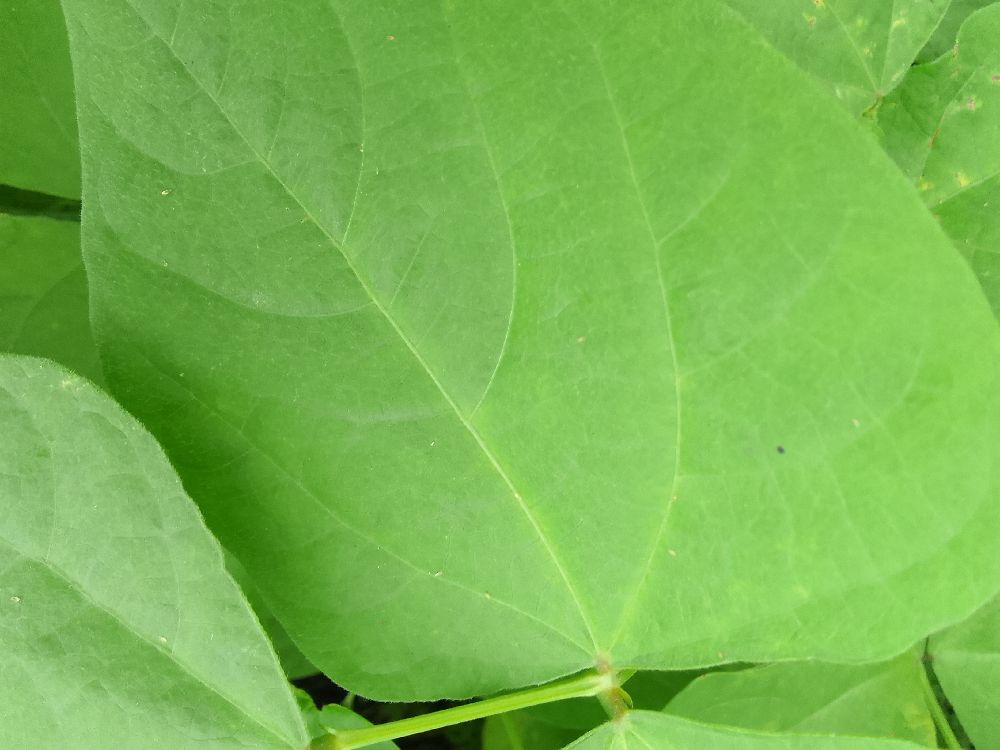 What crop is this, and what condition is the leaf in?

common bean, healthy
